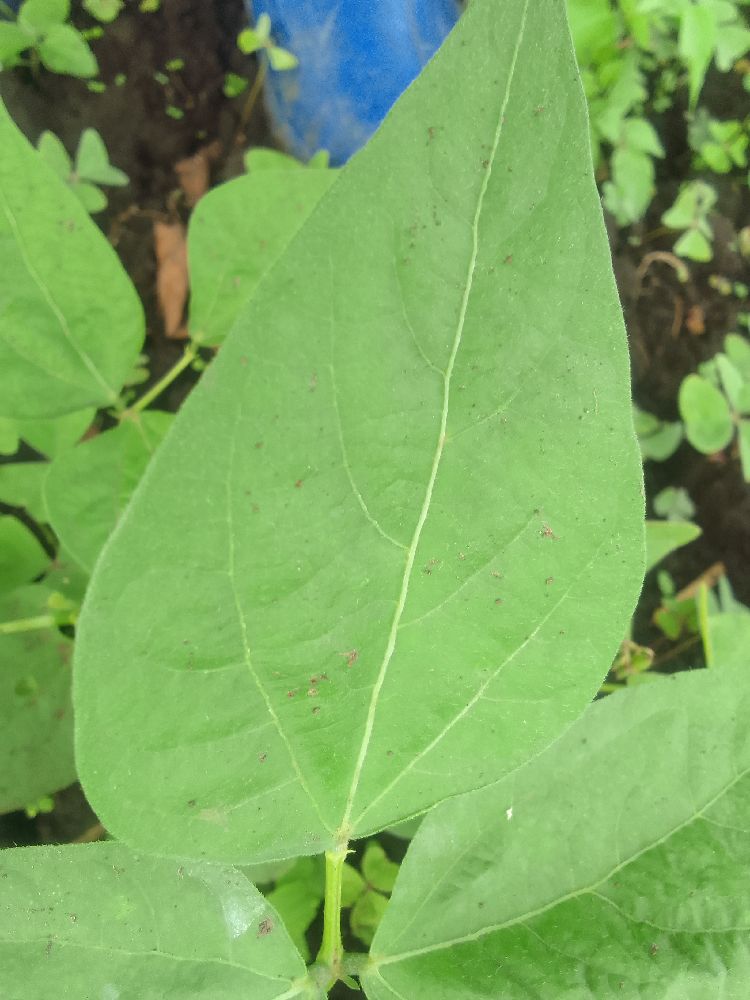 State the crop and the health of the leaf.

common bean, healthy
